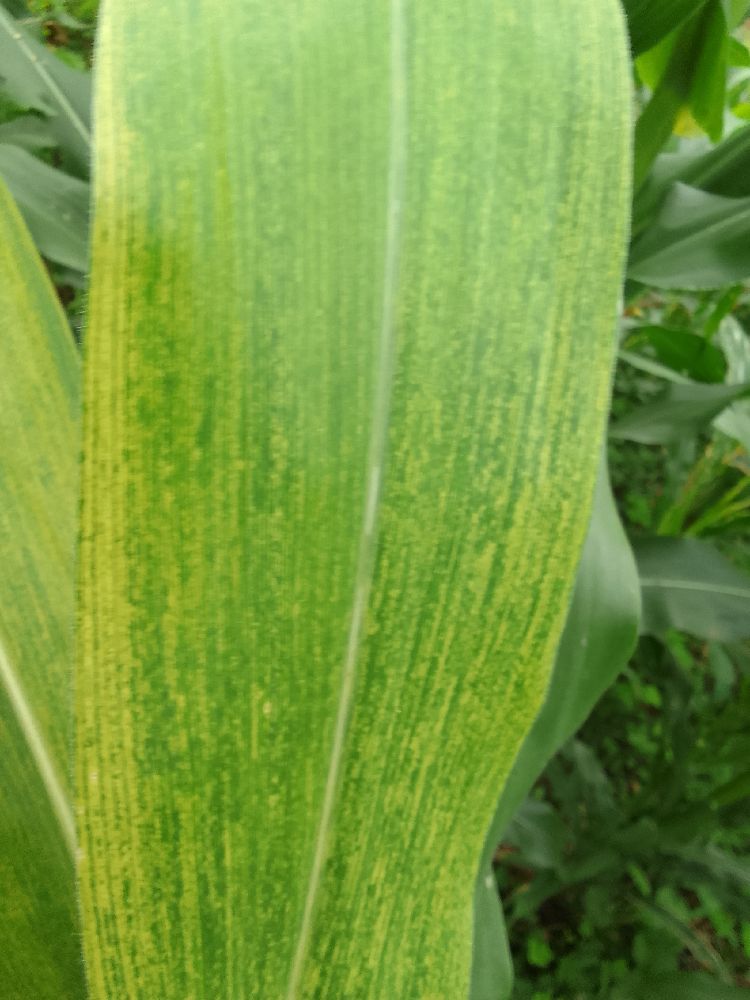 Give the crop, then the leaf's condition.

maize, maize lethal necrosis
